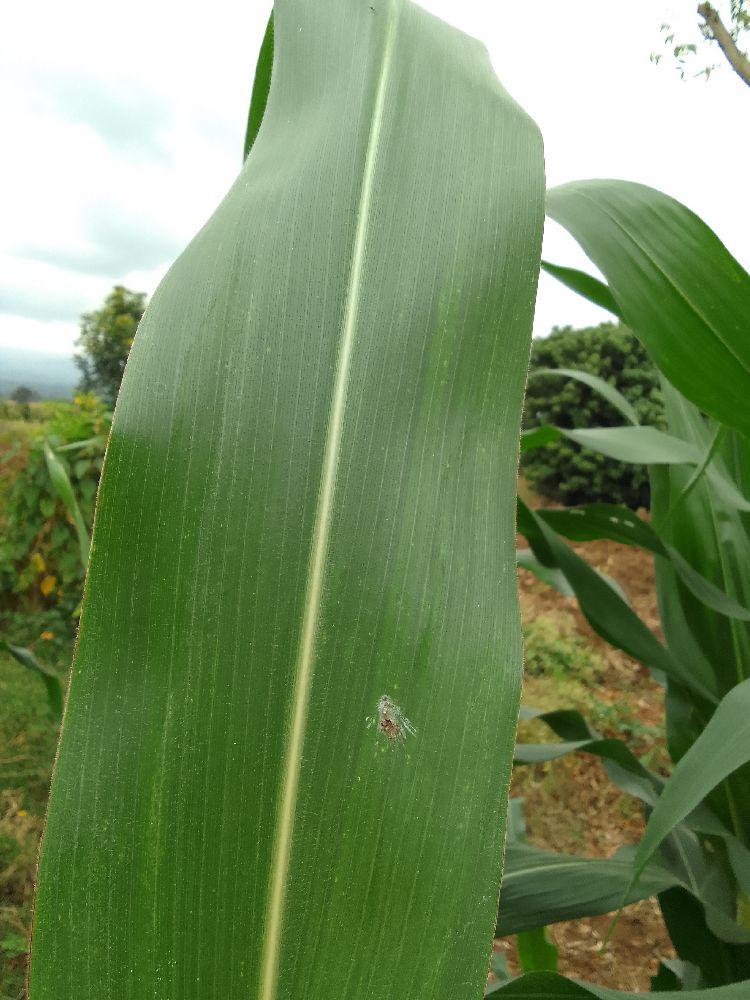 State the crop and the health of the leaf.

maize, healthy
